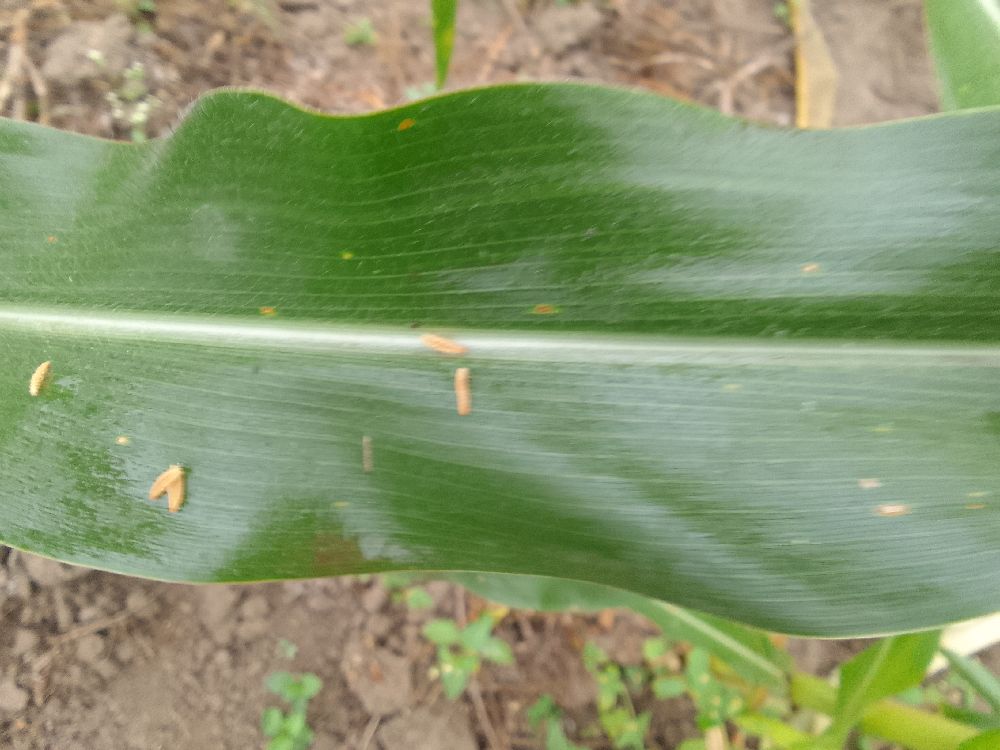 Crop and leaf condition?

maize, healthy
